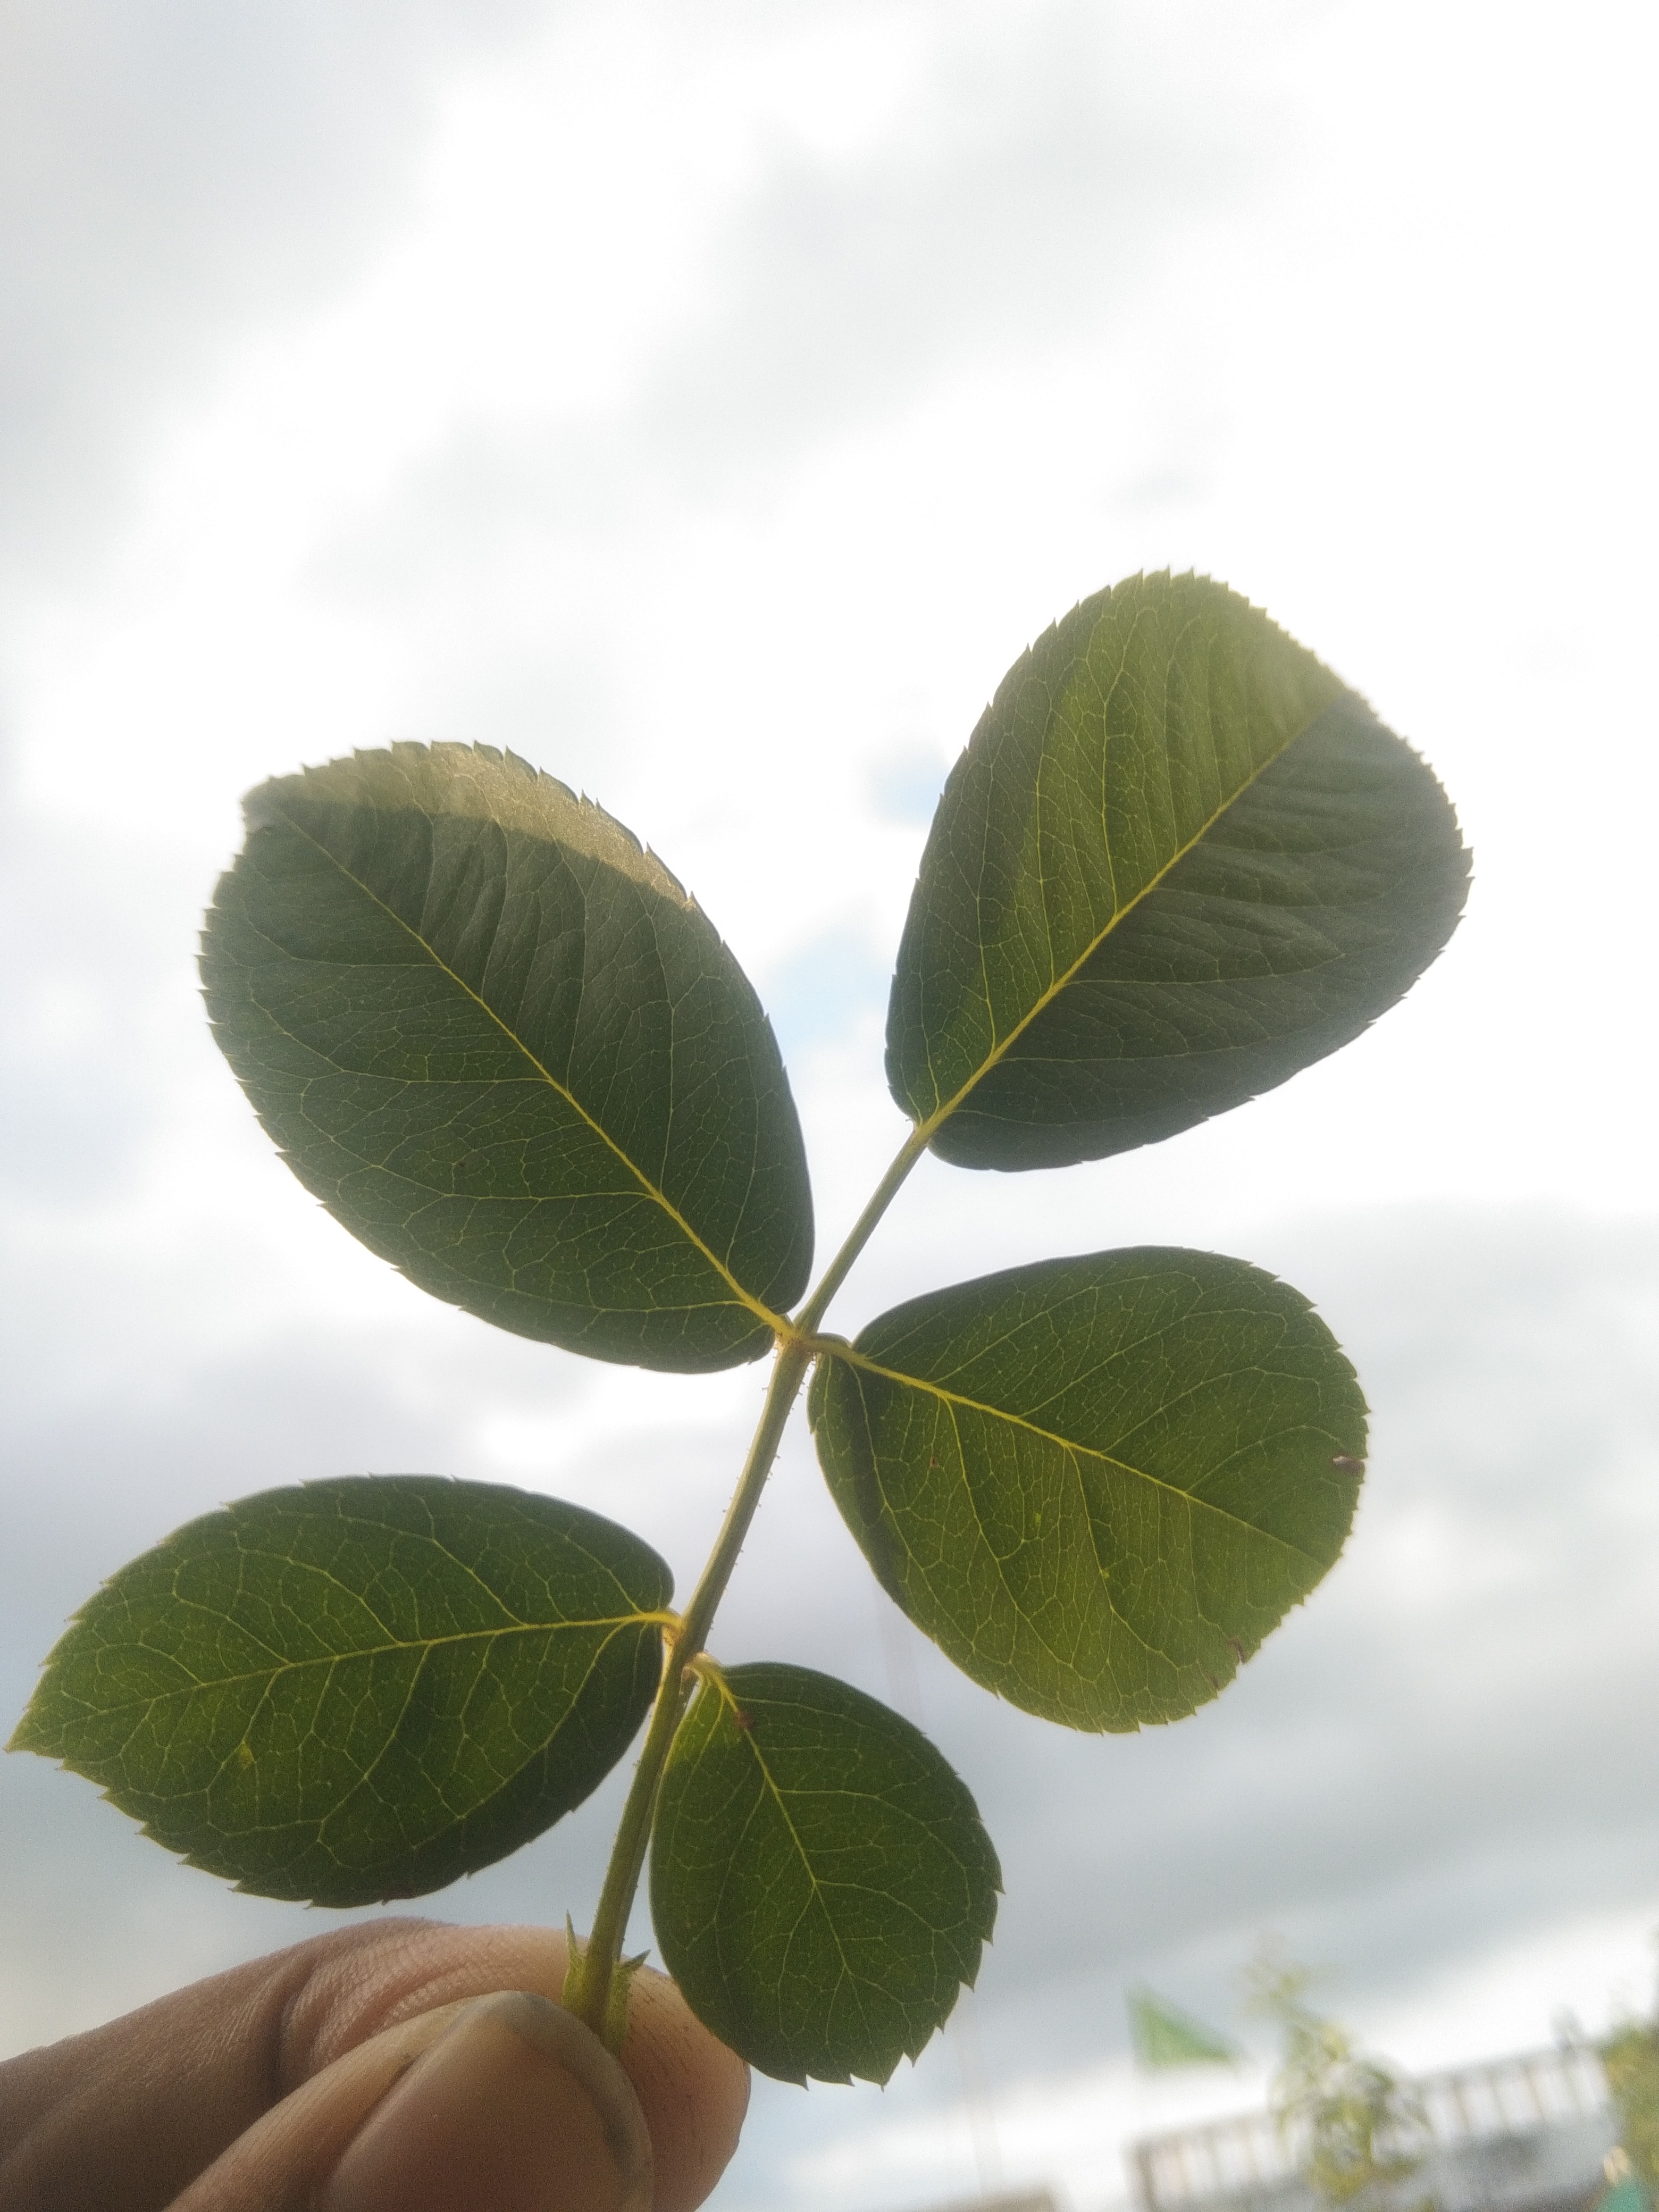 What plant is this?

rose
